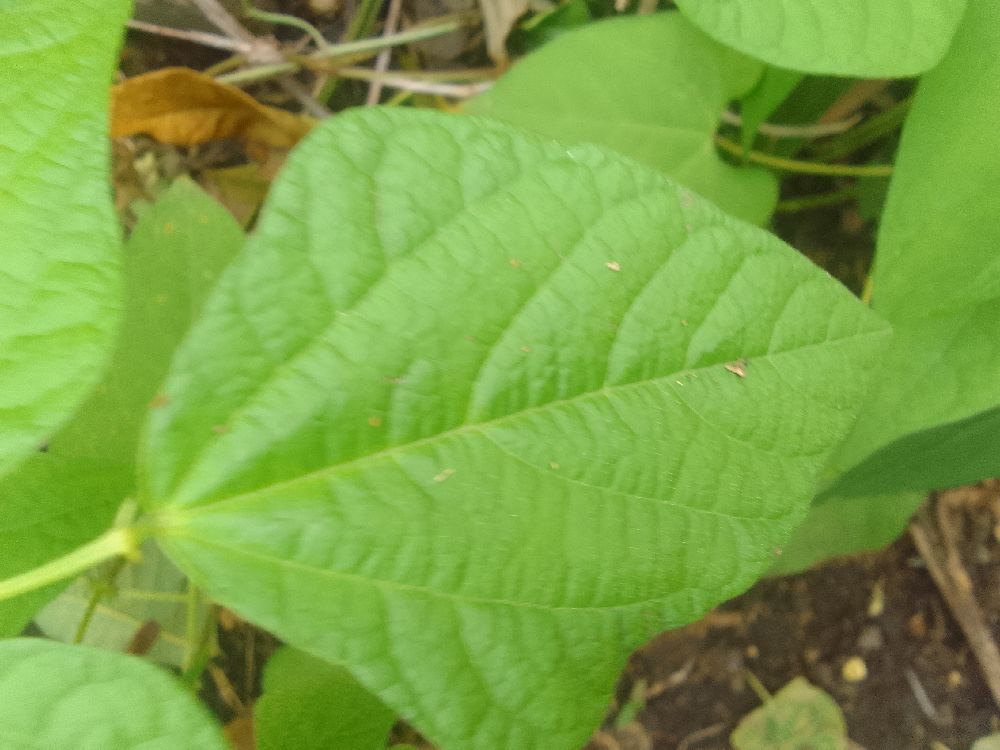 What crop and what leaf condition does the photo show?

common bean, healthy
